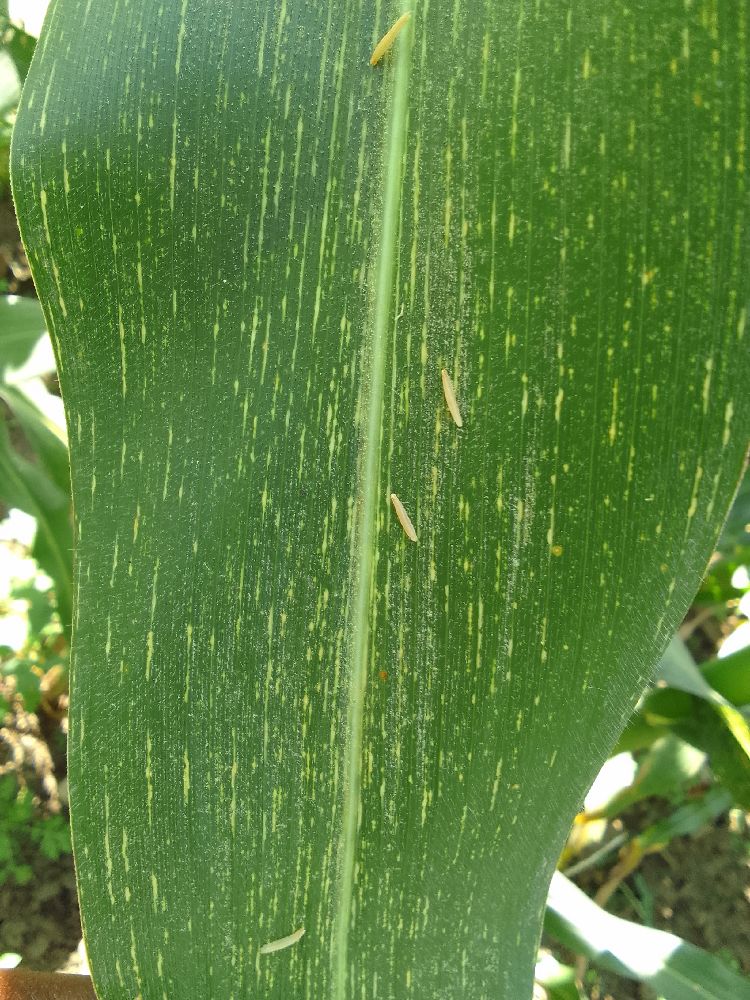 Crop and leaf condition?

maize, maize streak virus
